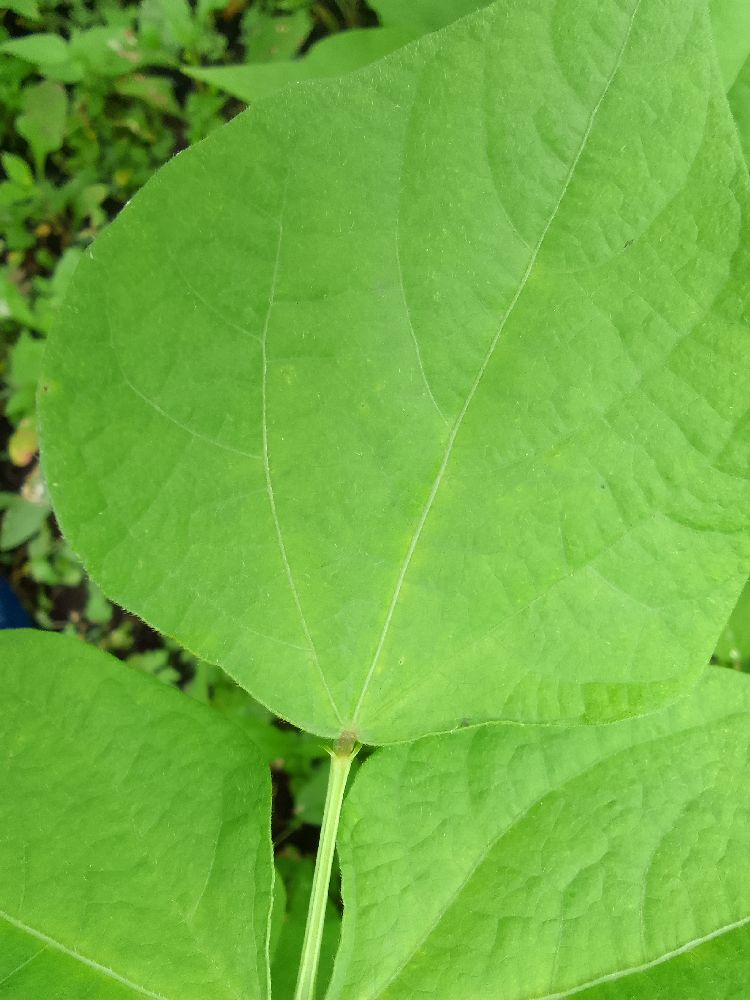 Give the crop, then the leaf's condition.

common bean, healthy
